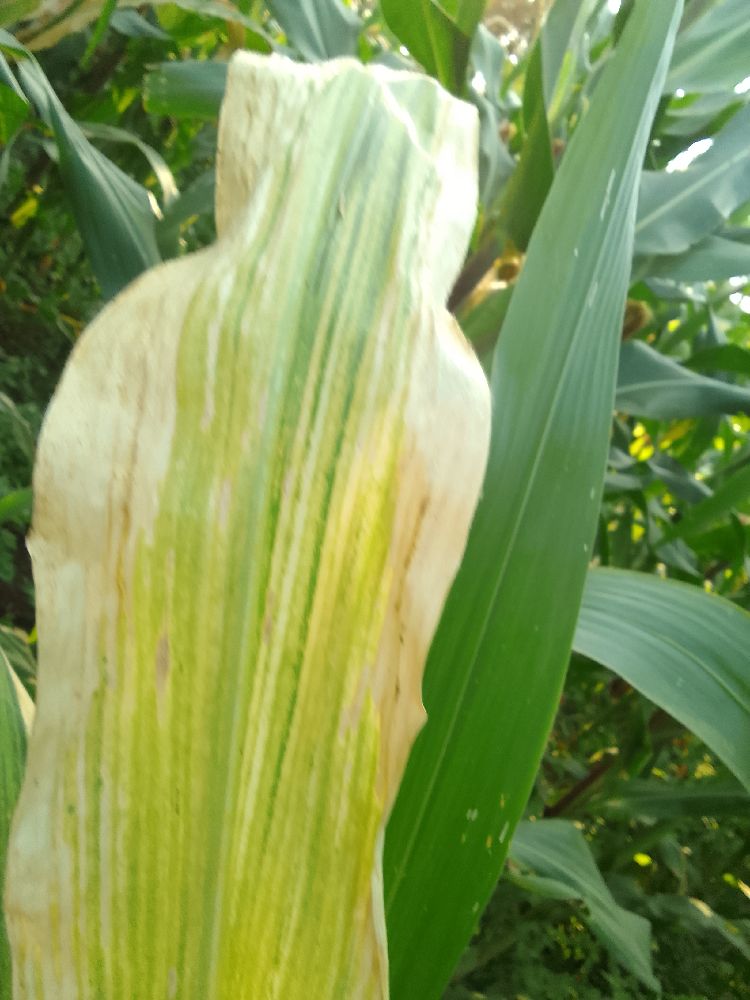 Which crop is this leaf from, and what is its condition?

maize, maize lethal necrosis
